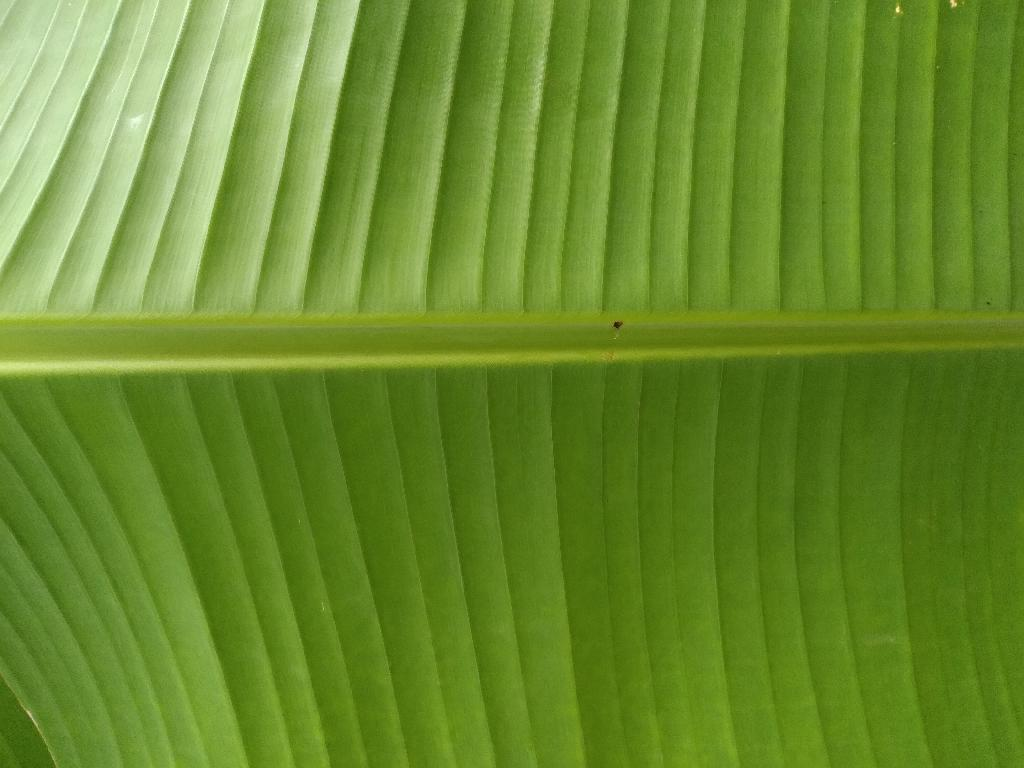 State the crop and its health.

banana, healthy
